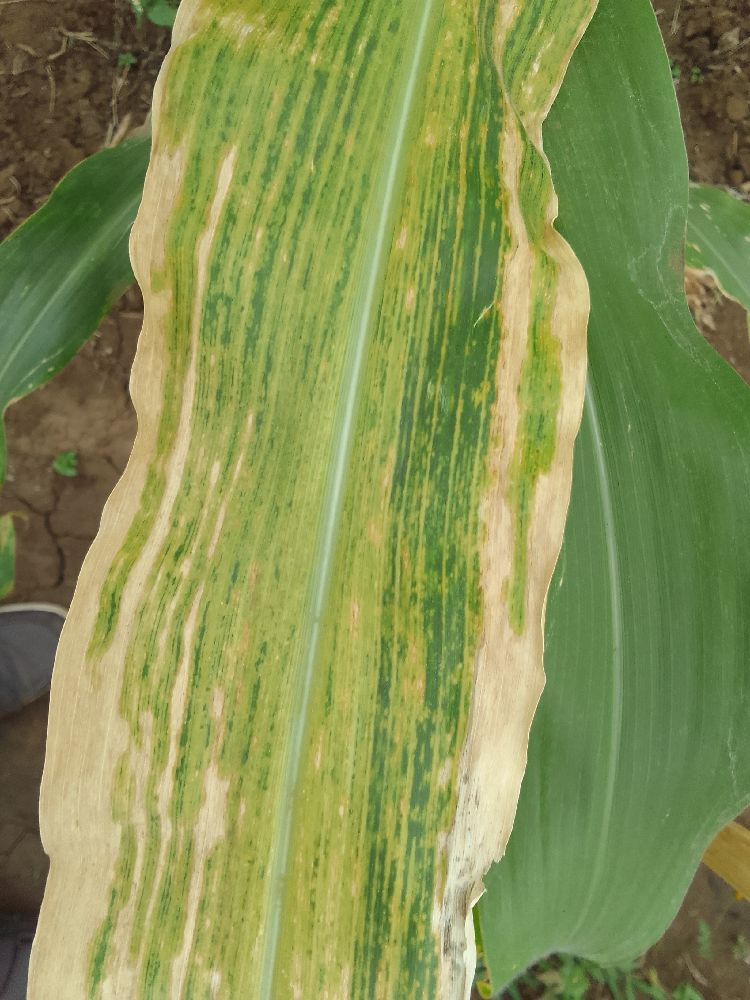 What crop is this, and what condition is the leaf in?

maize, maize lethal necrosis
